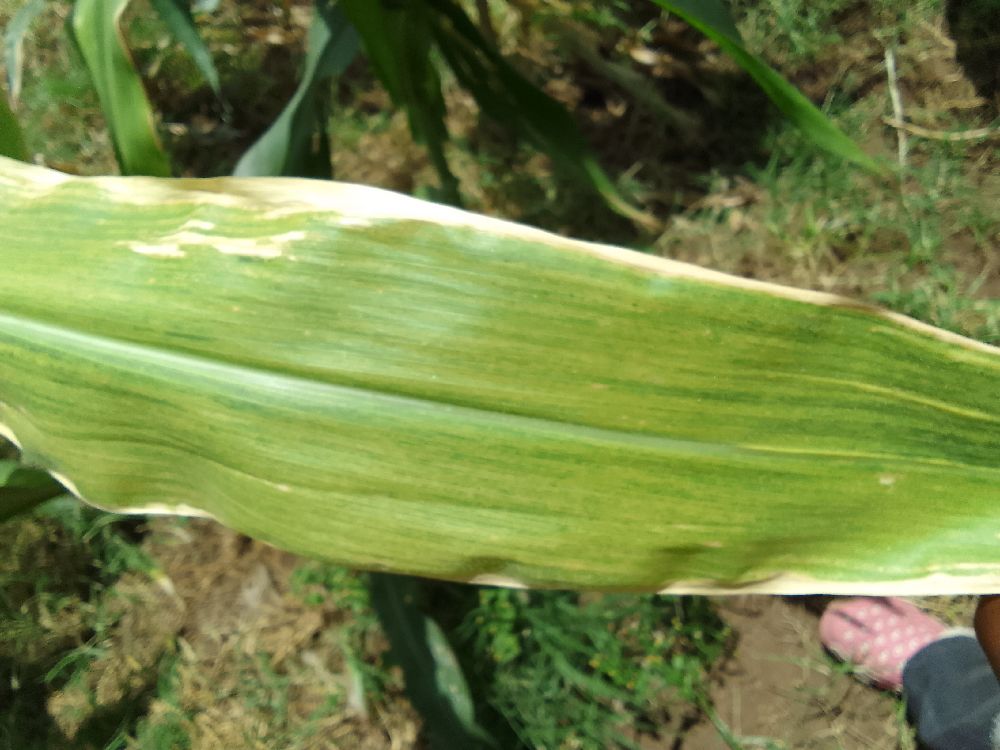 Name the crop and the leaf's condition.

maize, maize lethal necrosis
